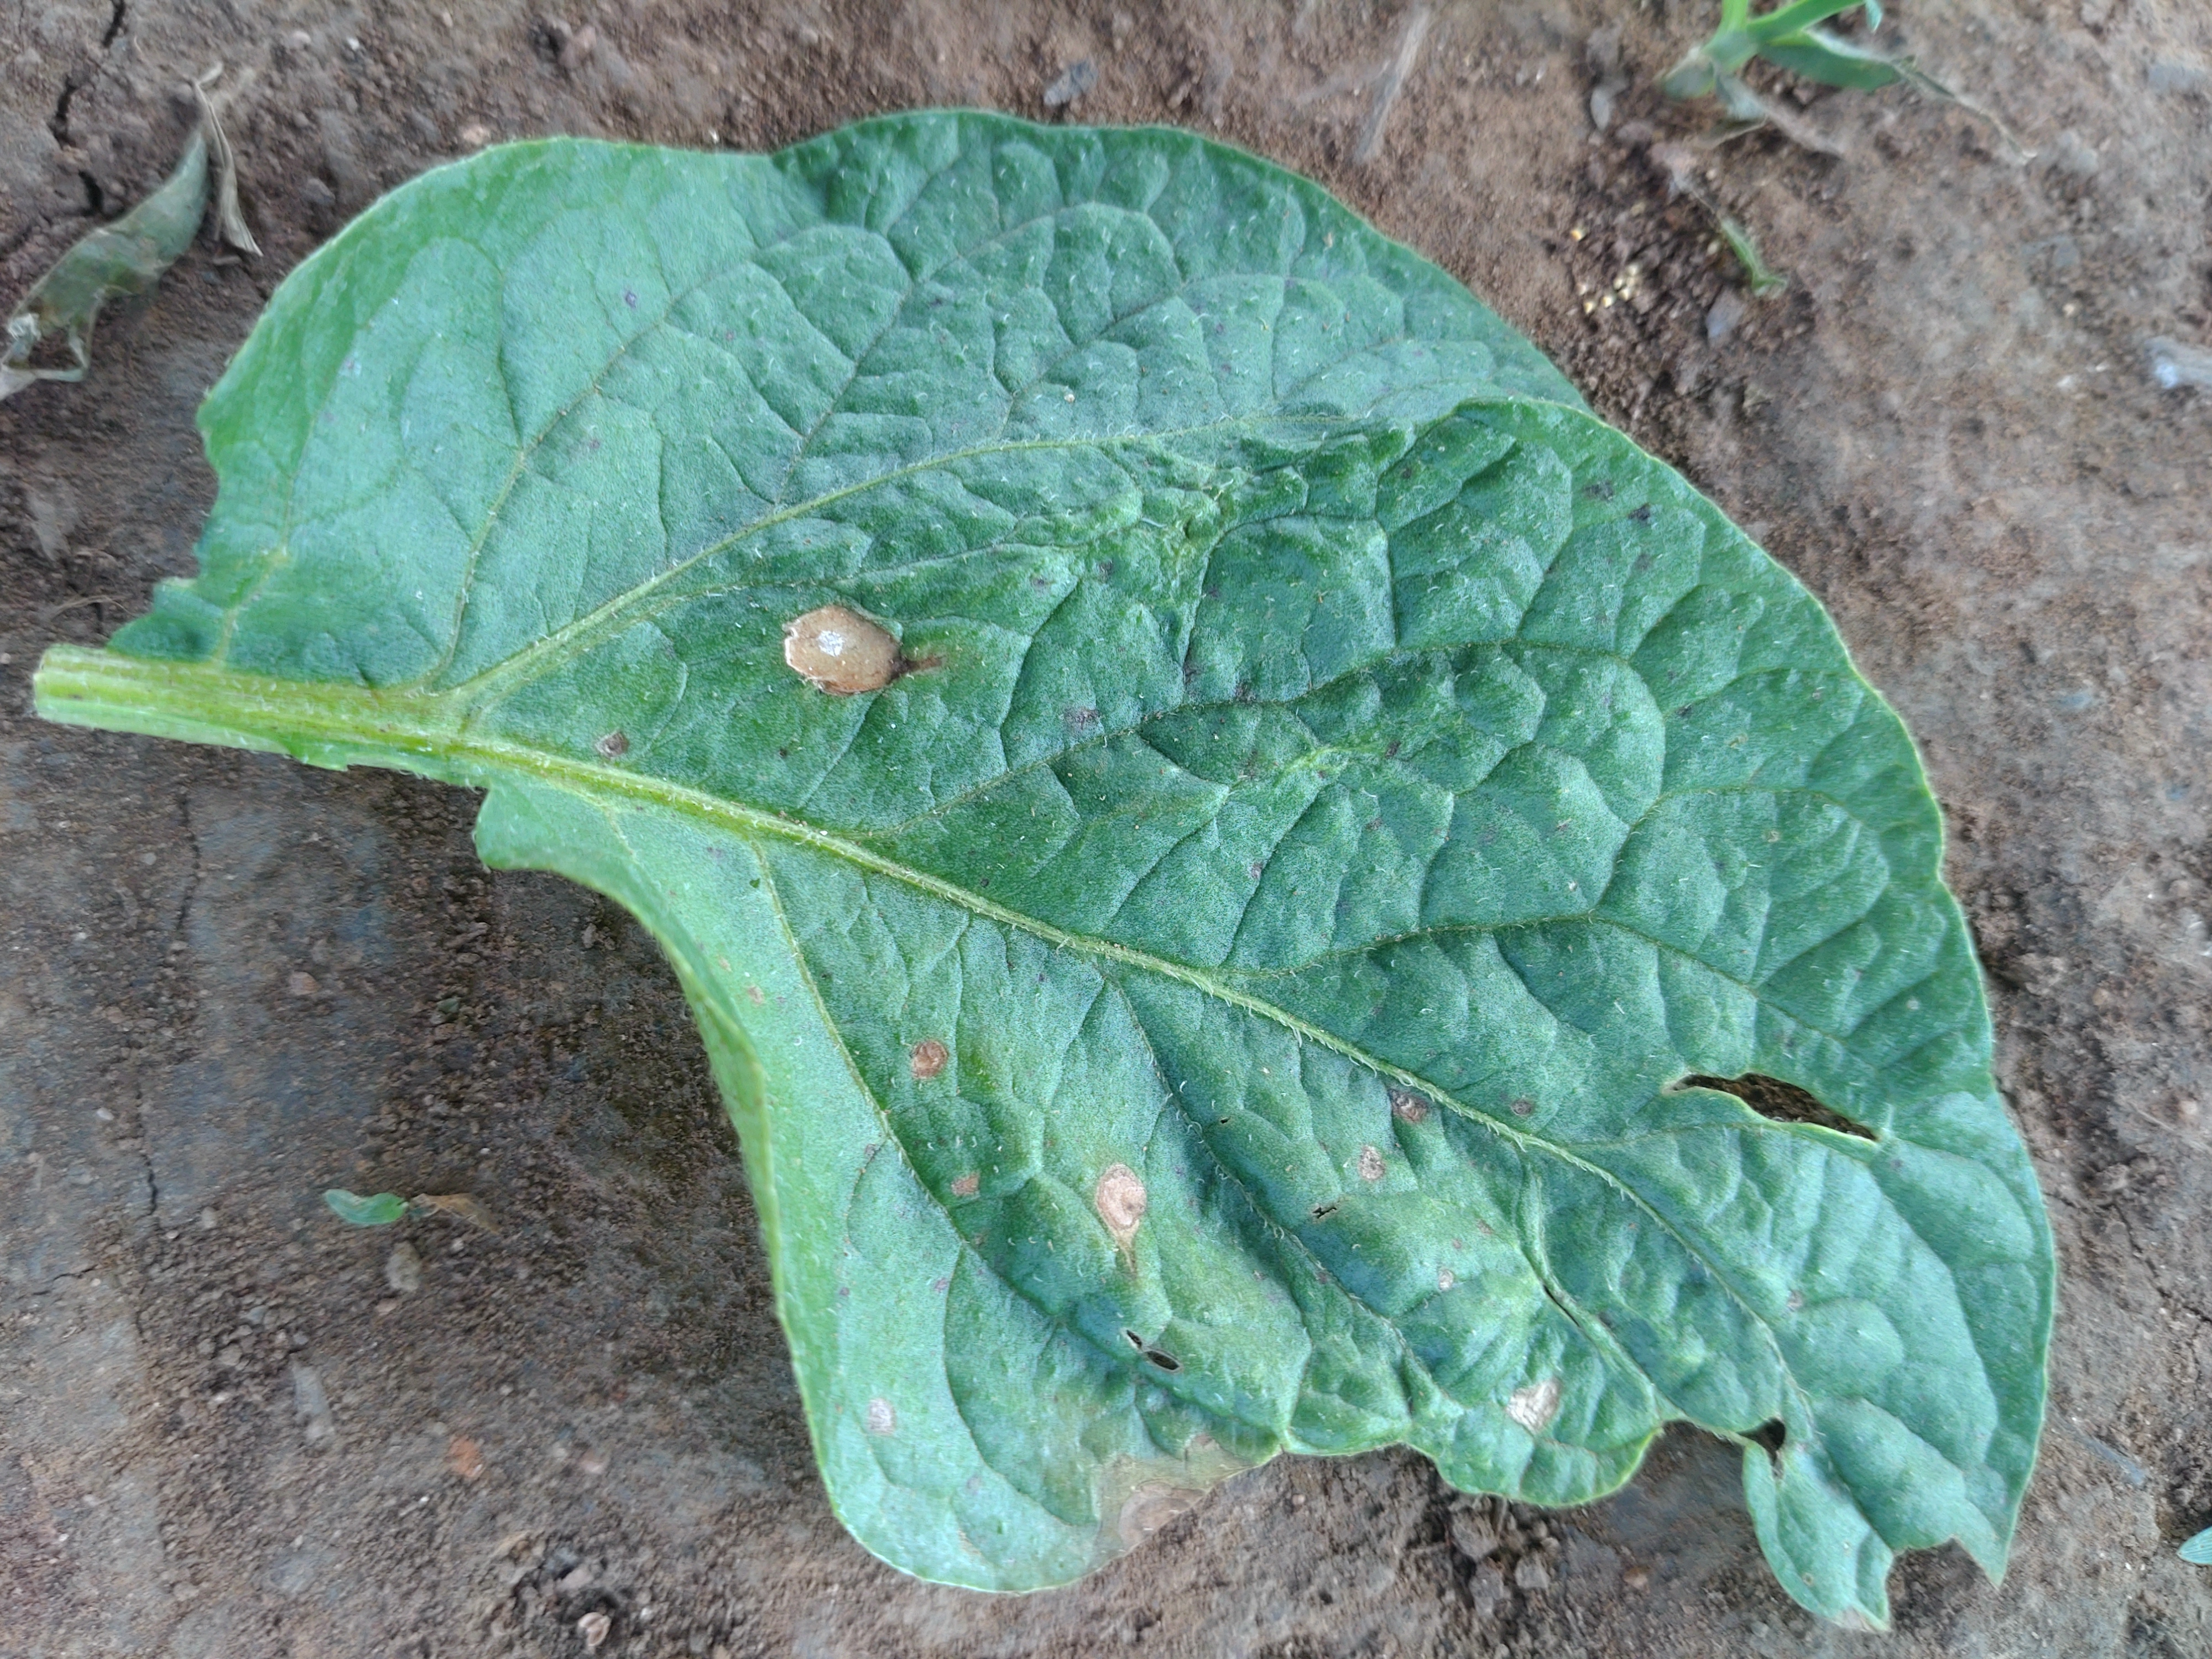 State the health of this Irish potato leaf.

early blight
